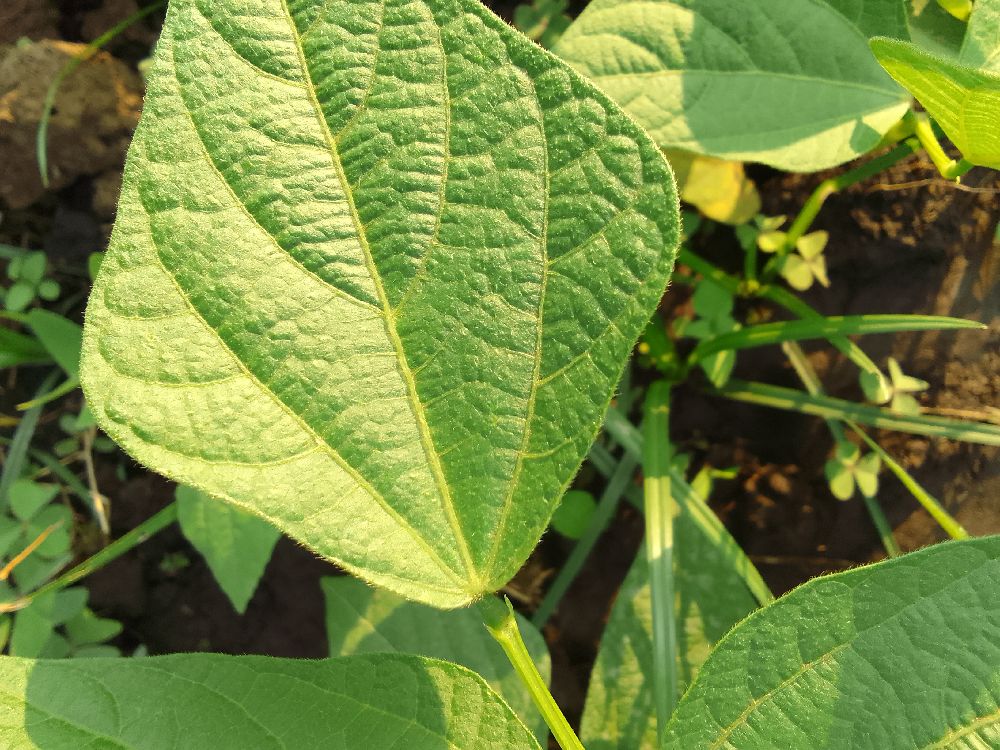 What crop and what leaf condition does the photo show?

common bean, healthy
